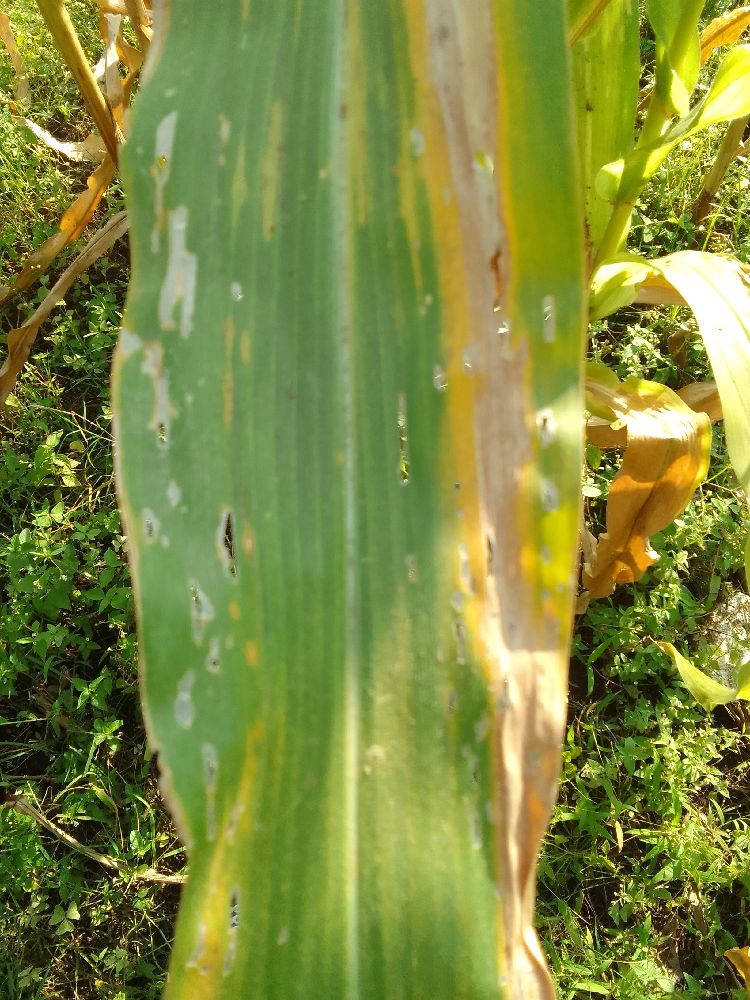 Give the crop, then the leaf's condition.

maize, maize lethal necrosis
